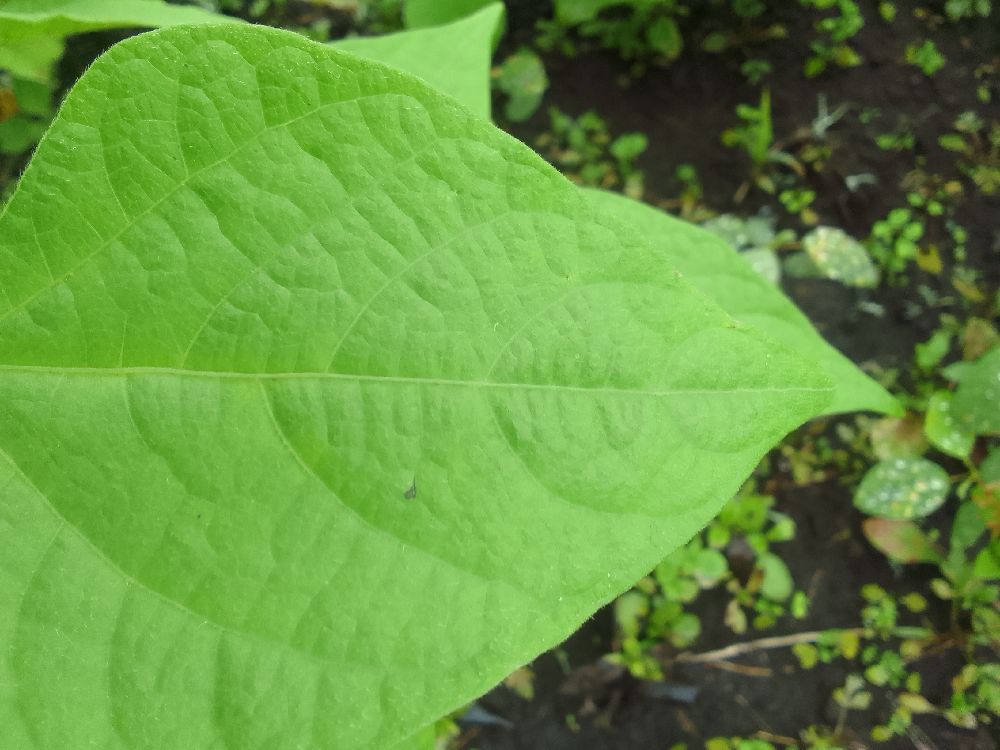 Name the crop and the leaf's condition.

common bean, healthy
